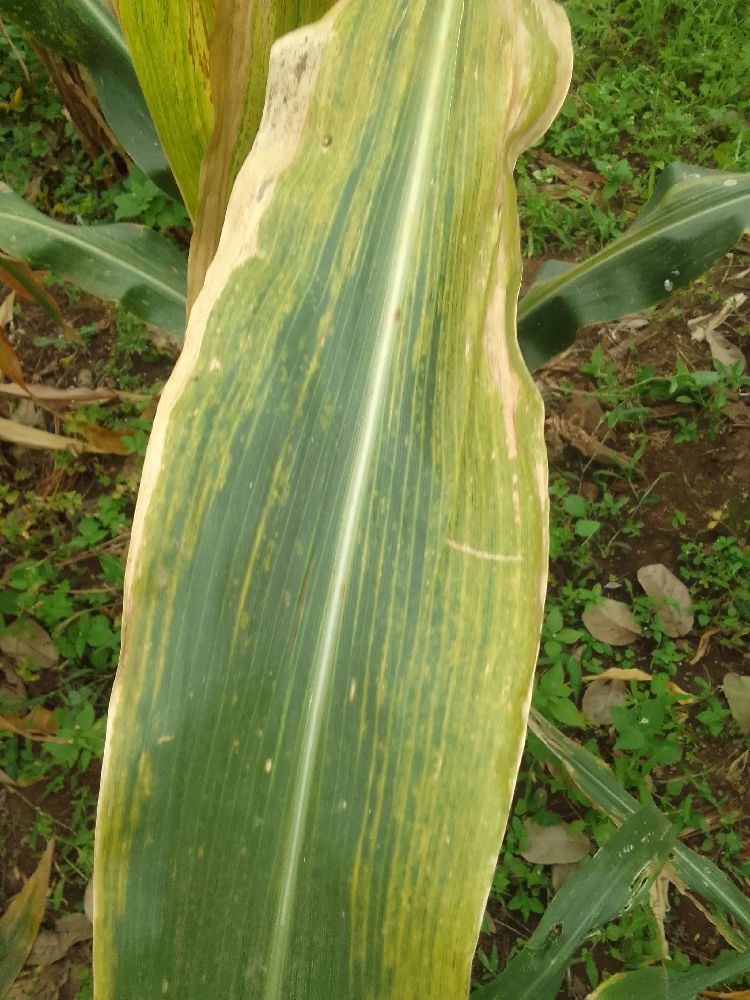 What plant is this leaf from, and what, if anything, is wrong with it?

maize, maize lethal necrosis
